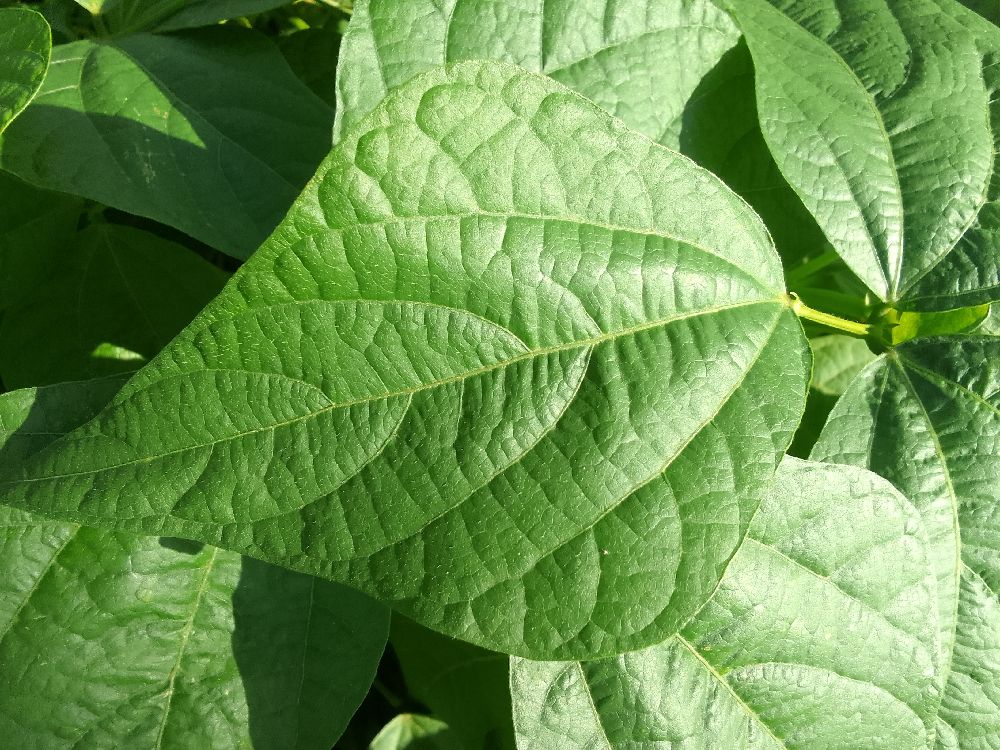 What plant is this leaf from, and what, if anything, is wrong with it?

common bean, healthy
